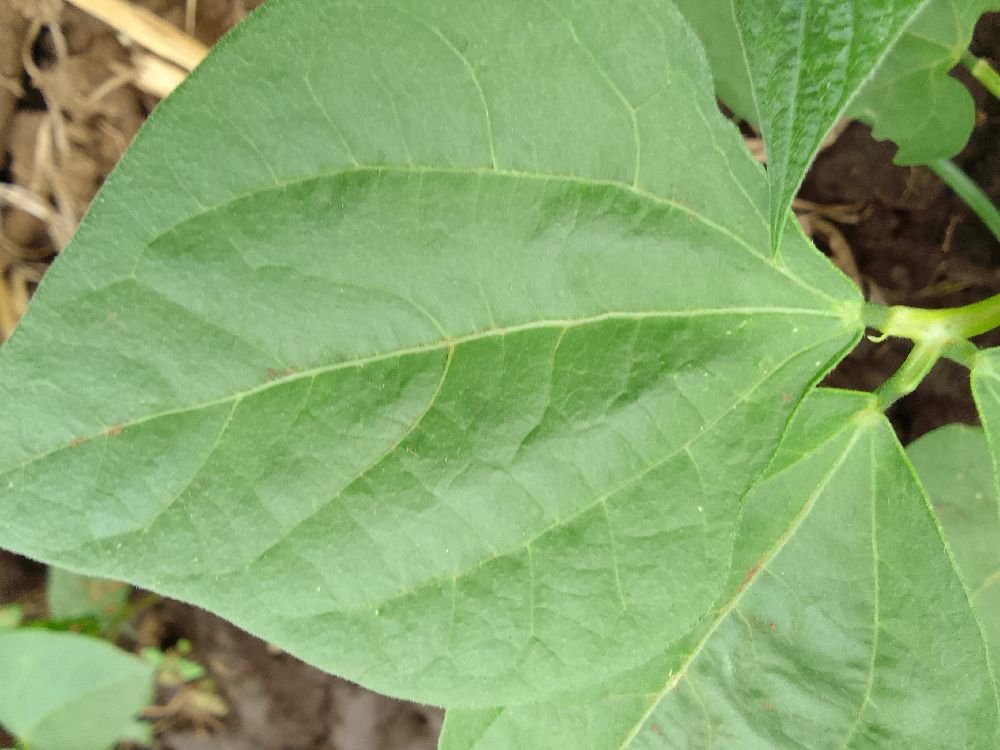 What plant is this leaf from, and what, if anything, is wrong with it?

common bean, healthy
